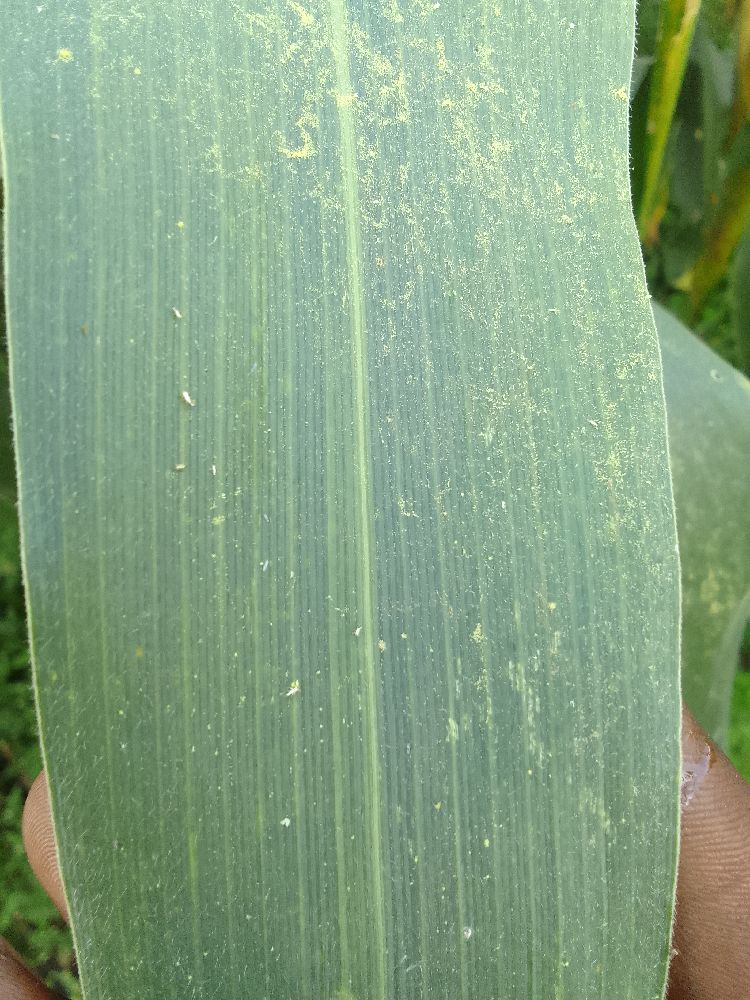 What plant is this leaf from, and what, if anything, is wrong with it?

maize, healthy
